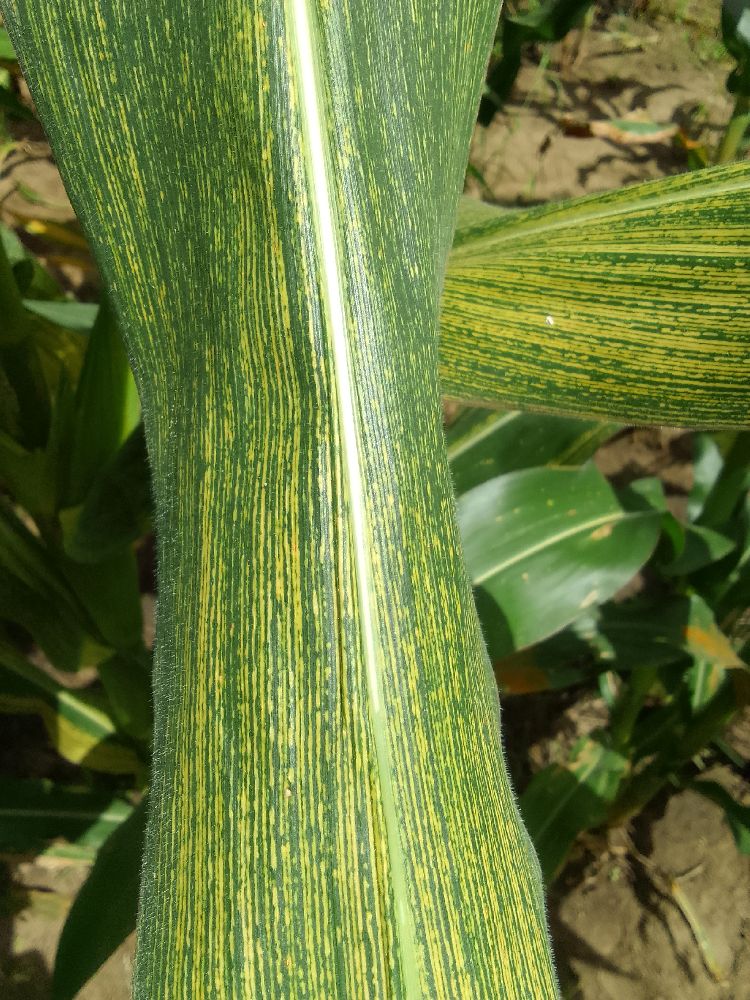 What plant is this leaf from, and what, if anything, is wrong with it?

maize, maize streak virus
